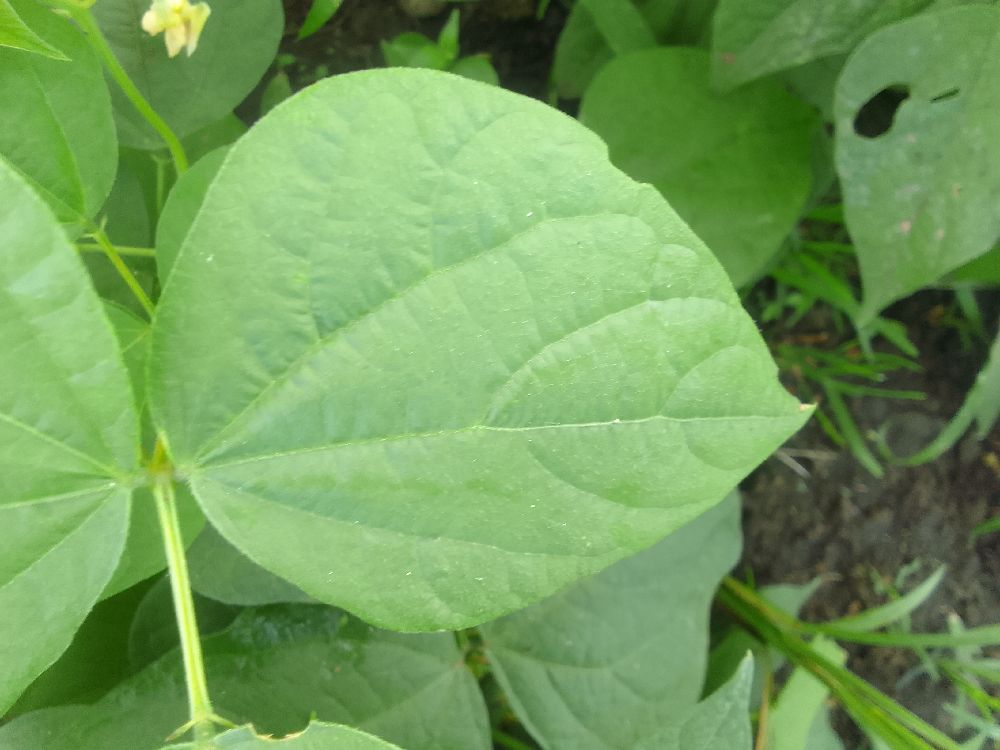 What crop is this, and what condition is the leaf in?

common bean, healthy
